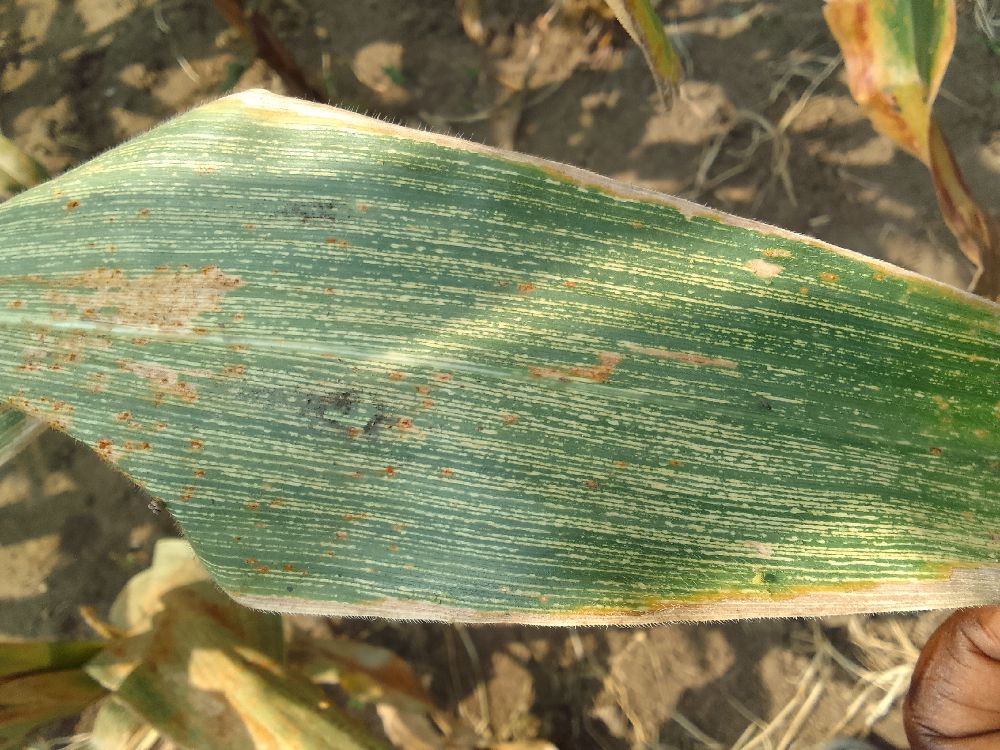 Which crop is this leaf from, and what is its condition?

maize, maize streak virus
